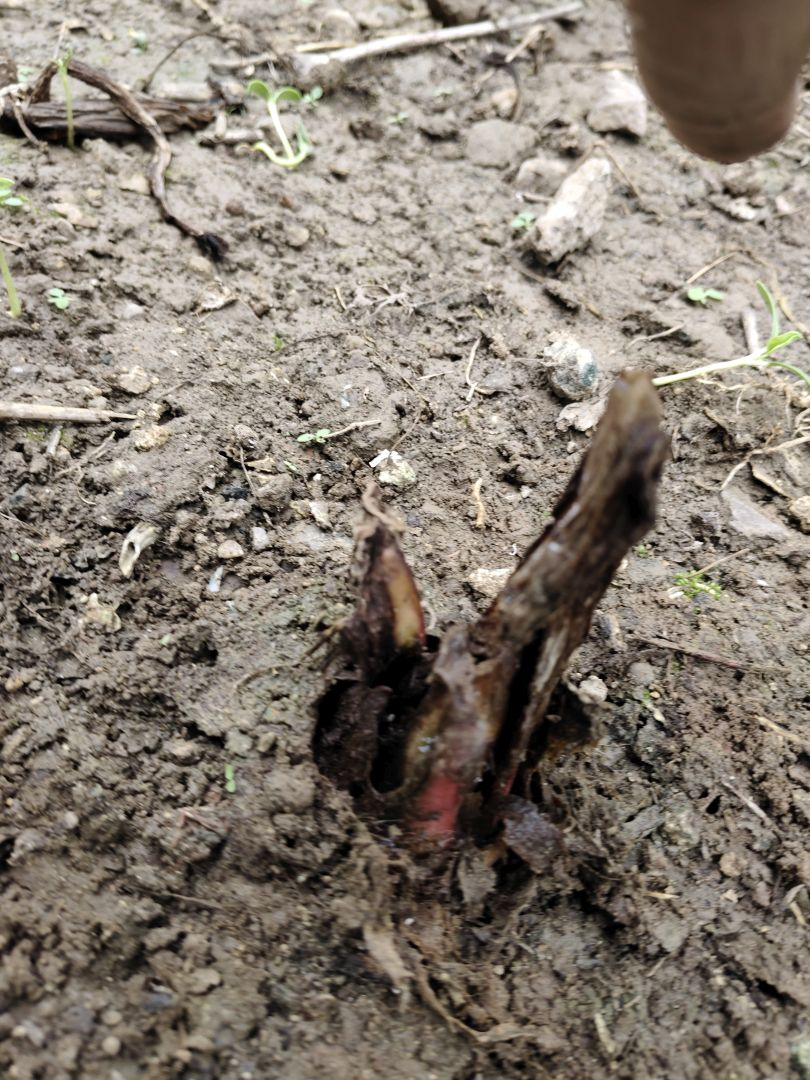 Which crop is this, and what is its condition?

taro, root rot
